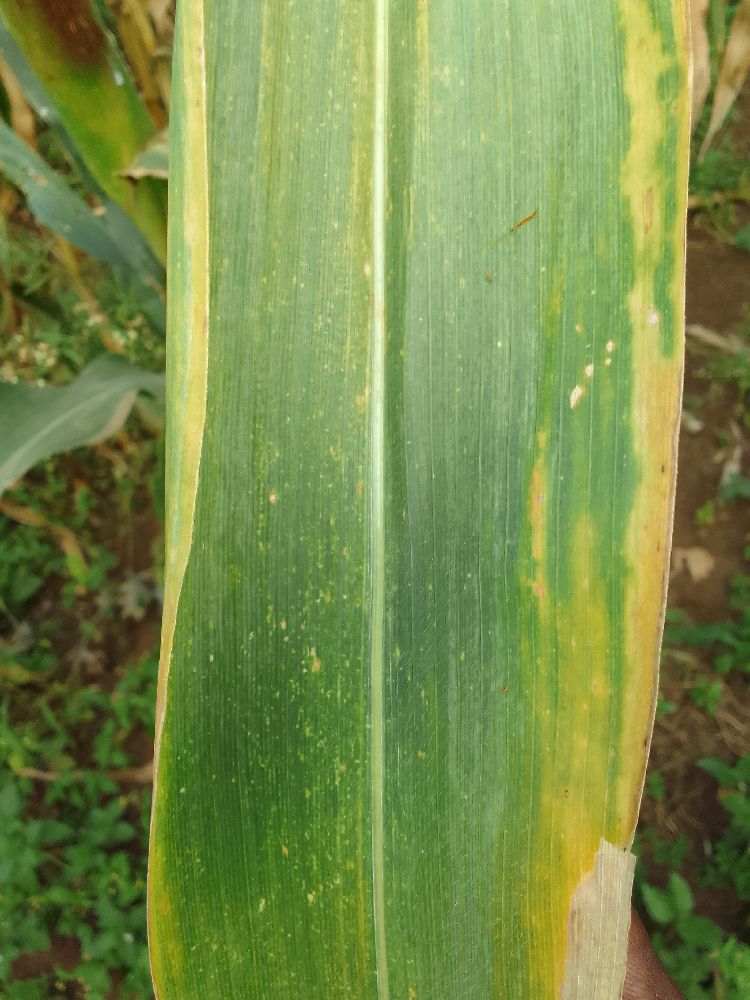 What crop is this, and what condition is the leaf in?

maize, maize lethal necrosis
